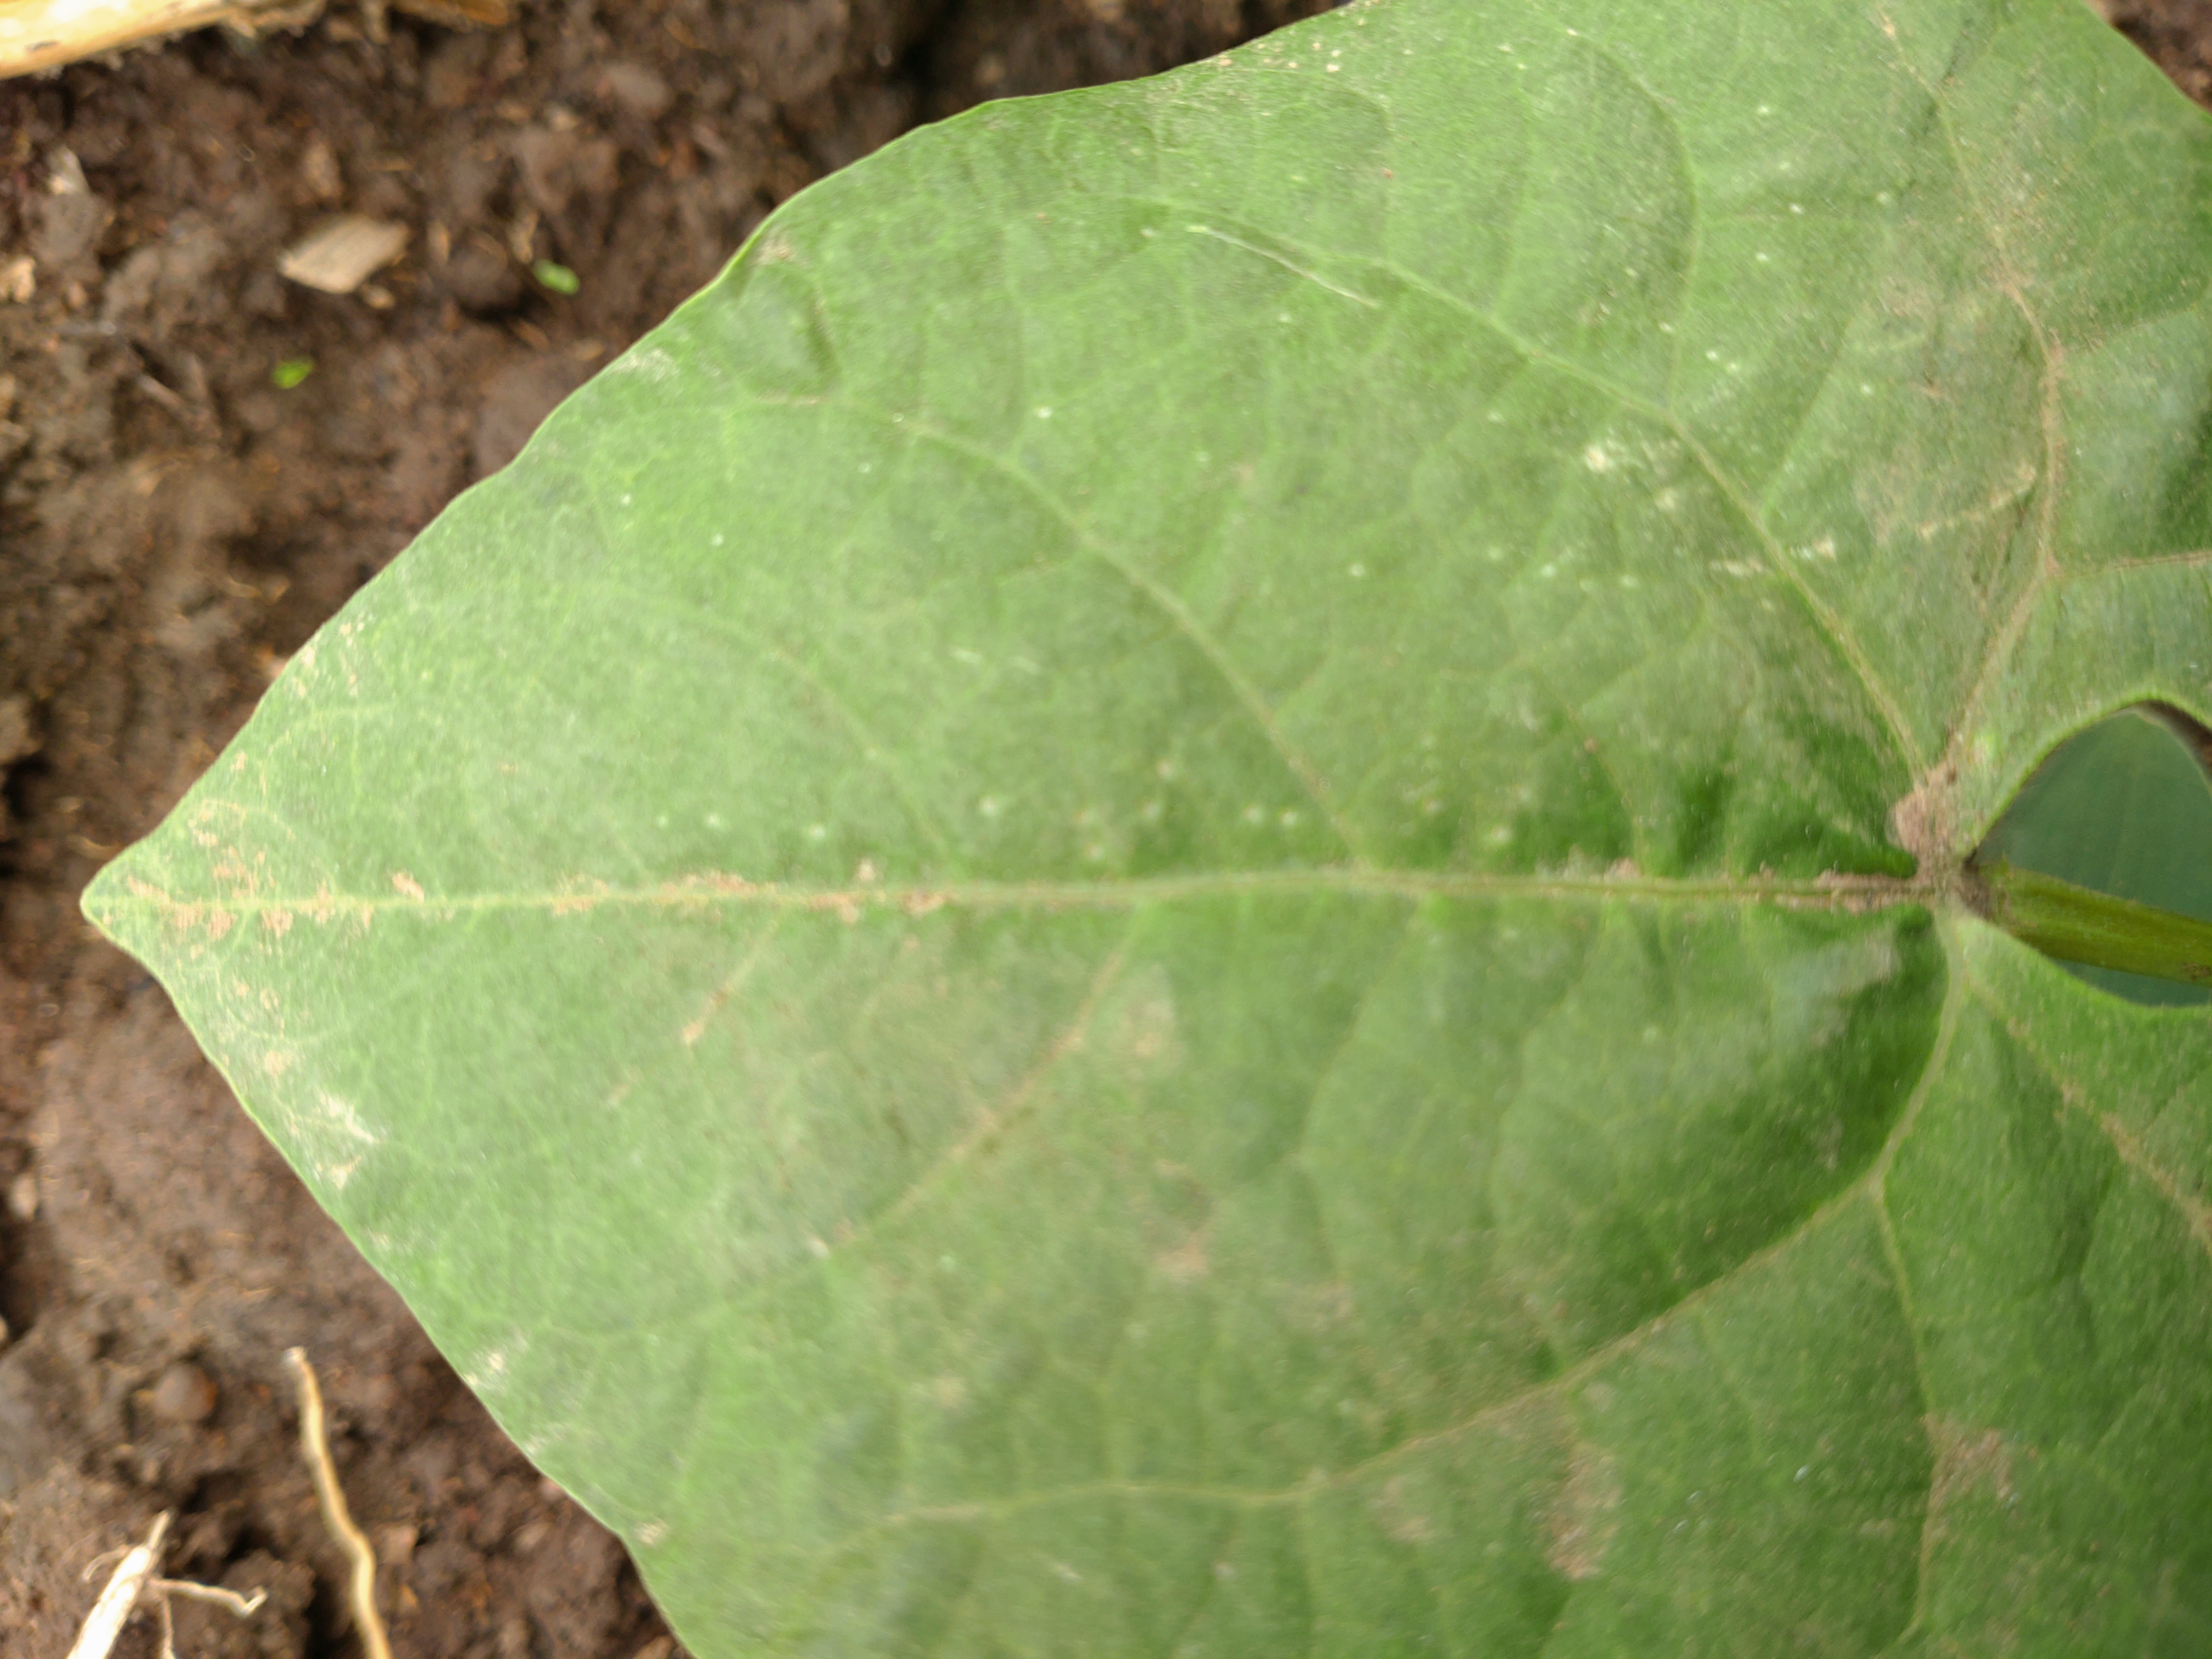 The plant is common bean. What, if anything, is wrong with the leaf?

healthy
